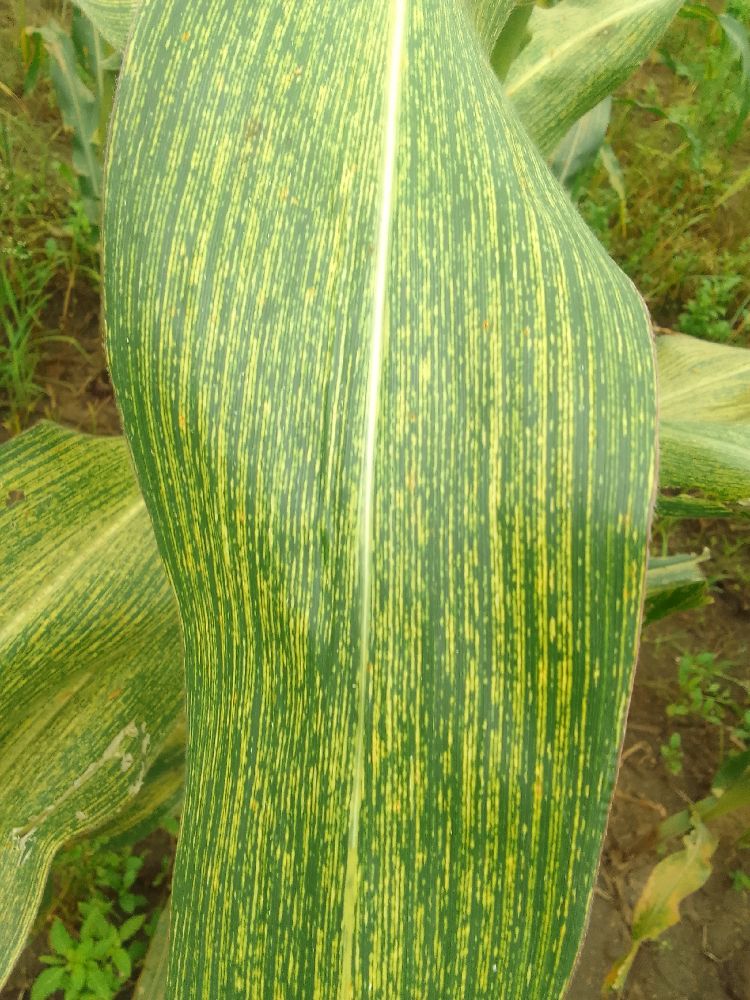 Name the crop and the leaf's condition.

maize, maize streak virus
